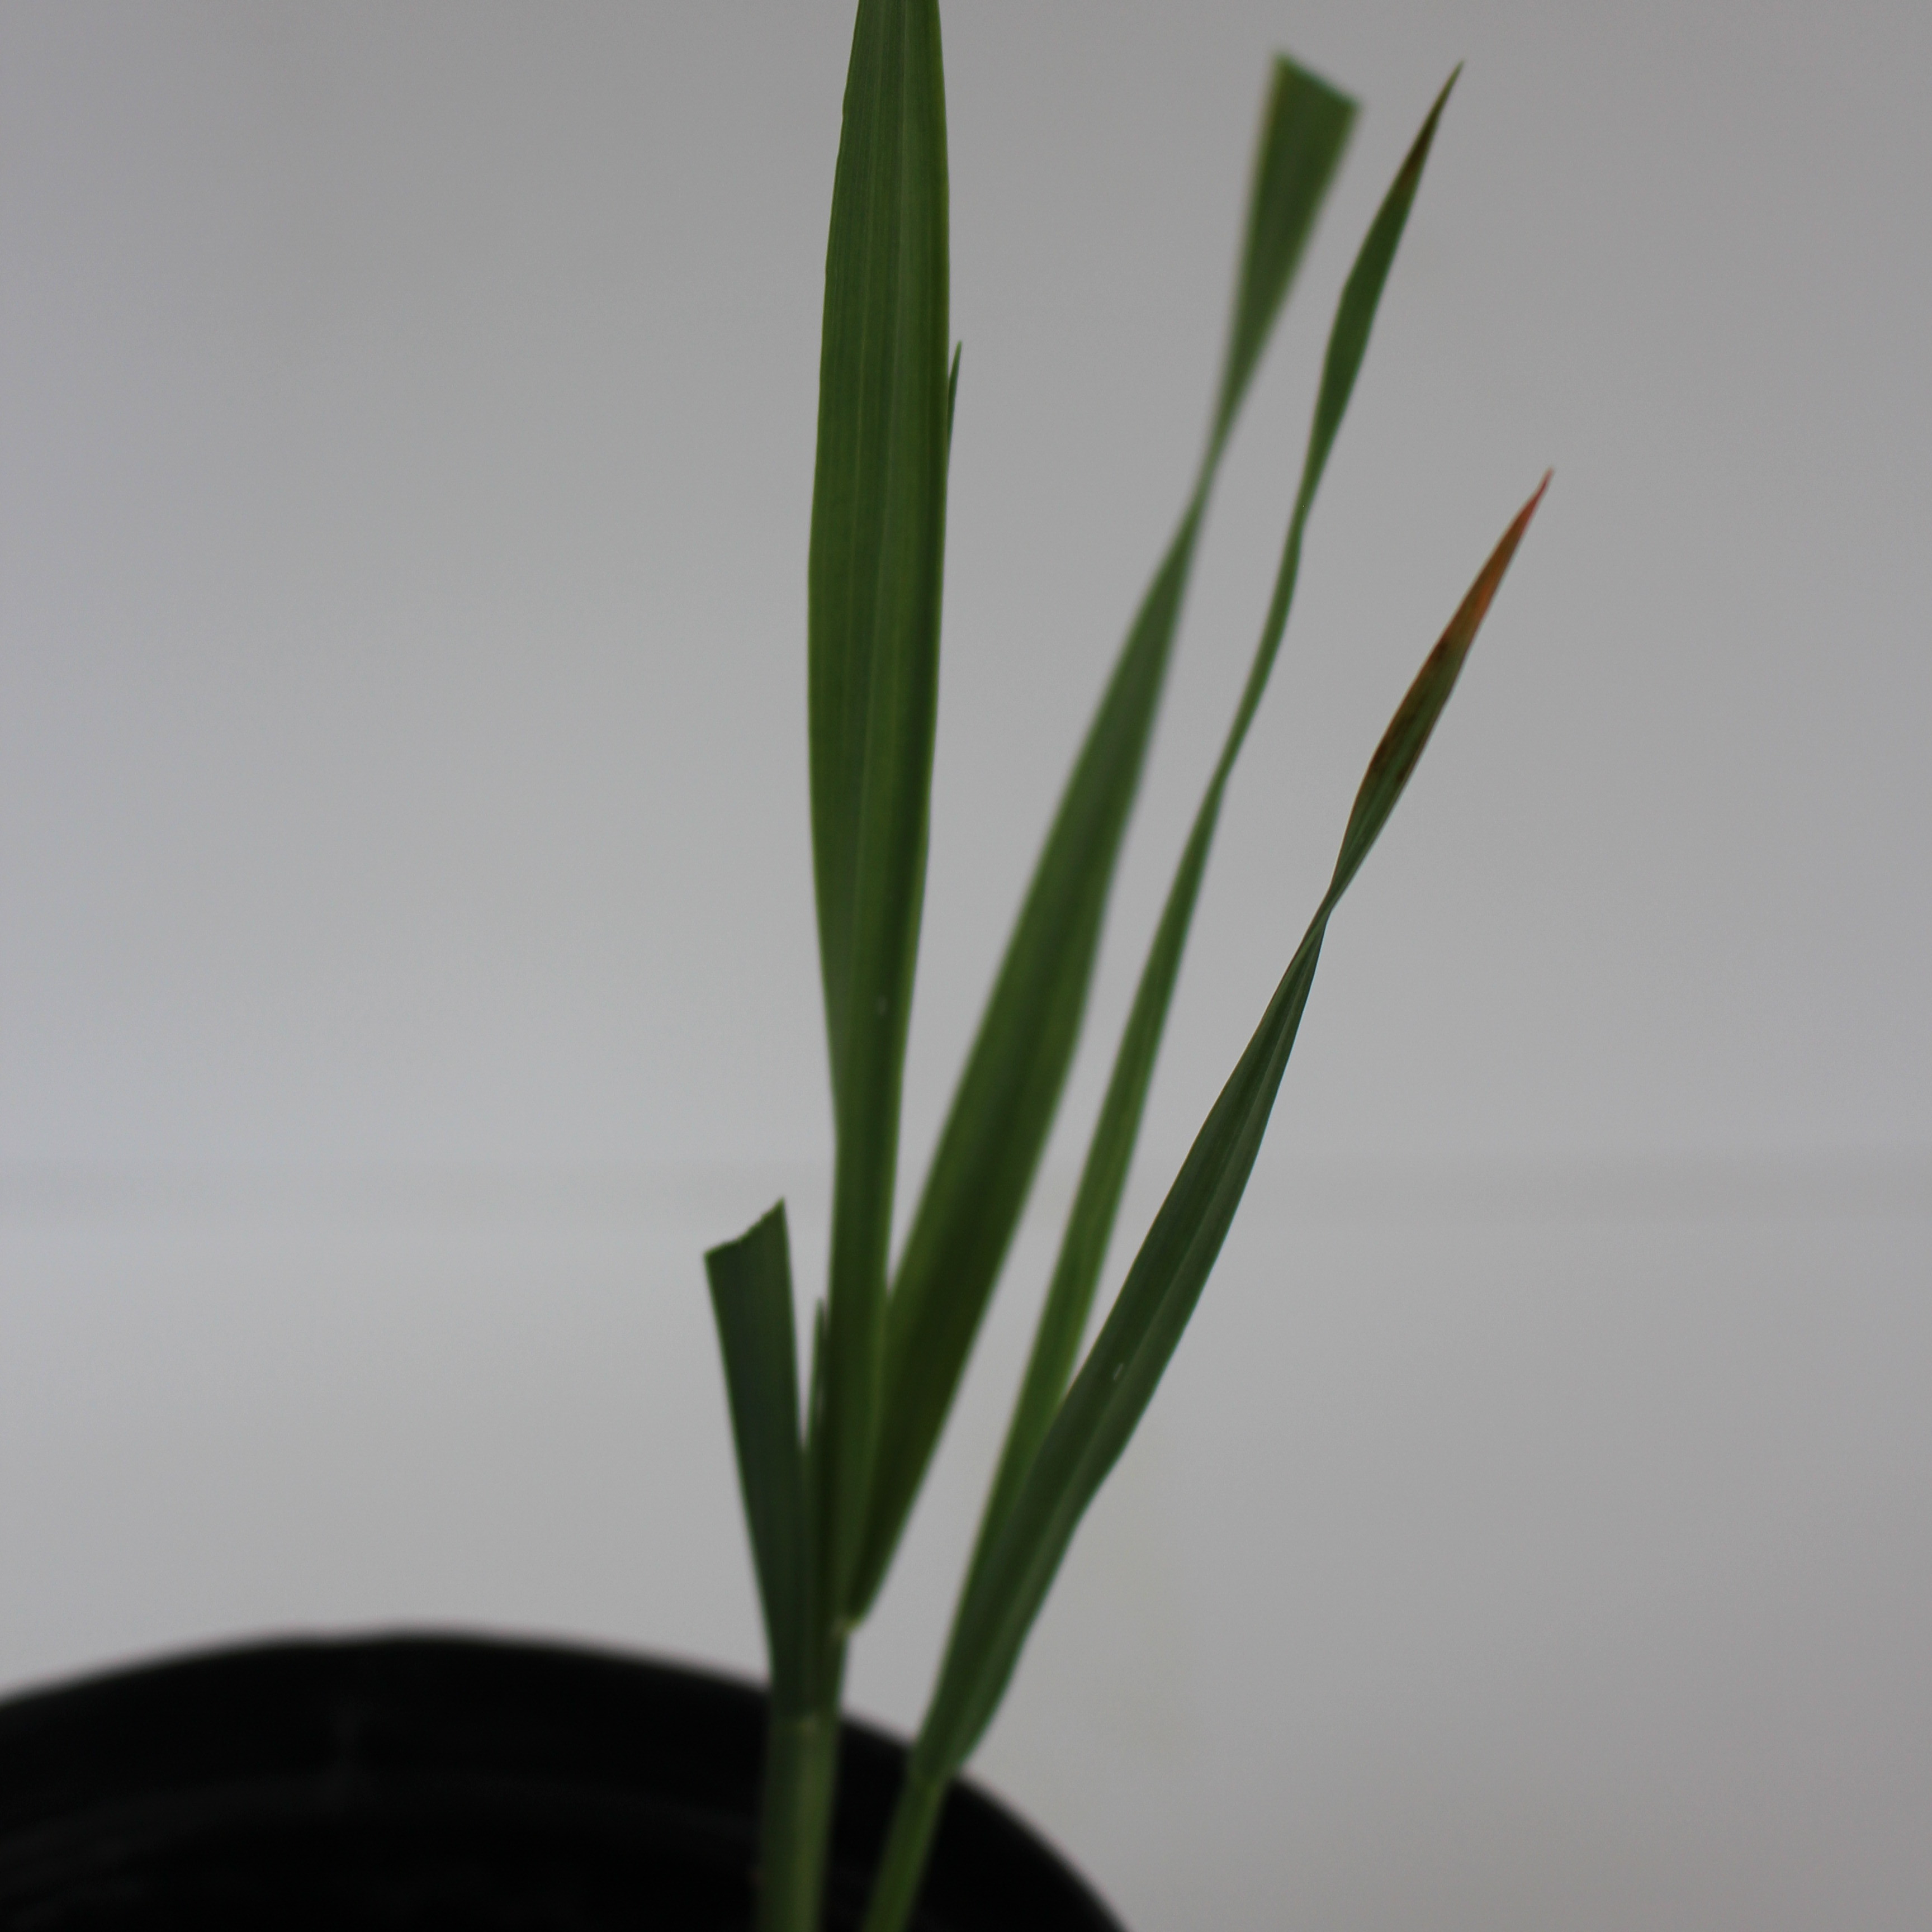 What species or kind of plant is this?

Avena sterilis
